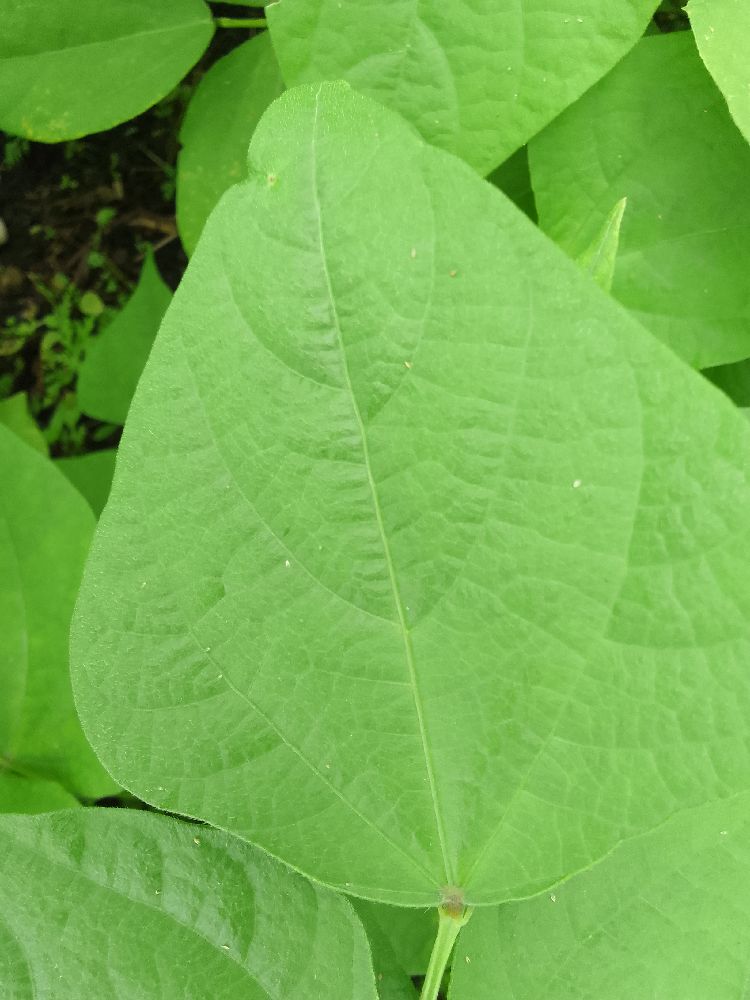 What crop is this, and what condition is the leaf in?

common bean, healthy
